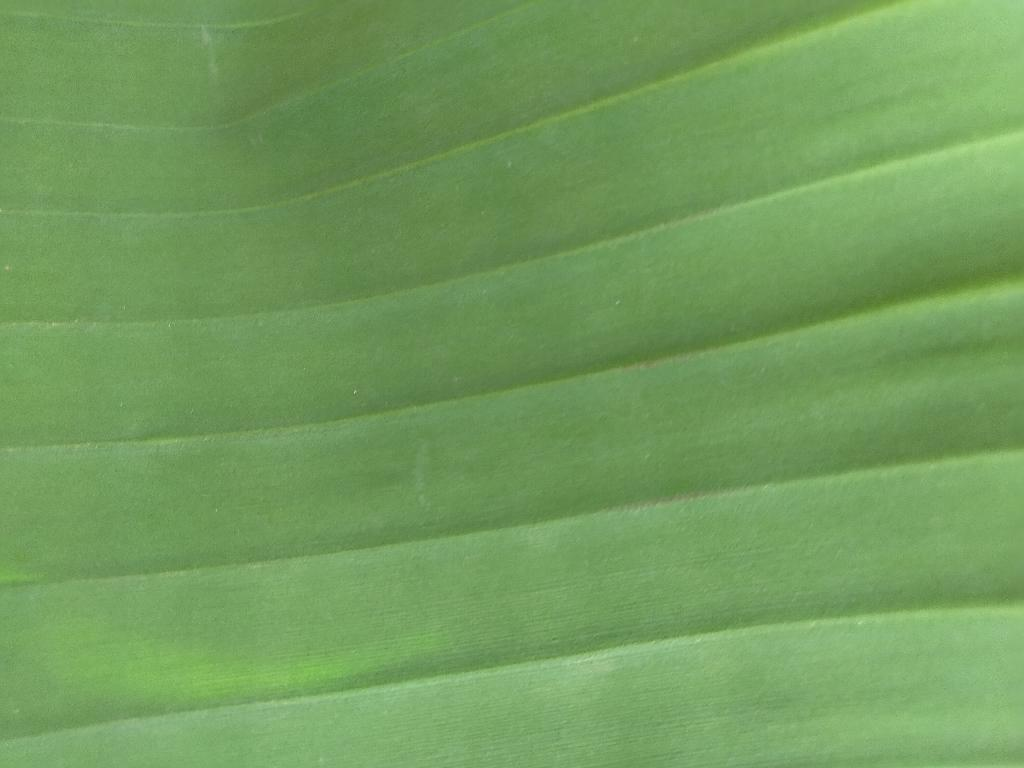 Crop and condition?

banana, healthy
